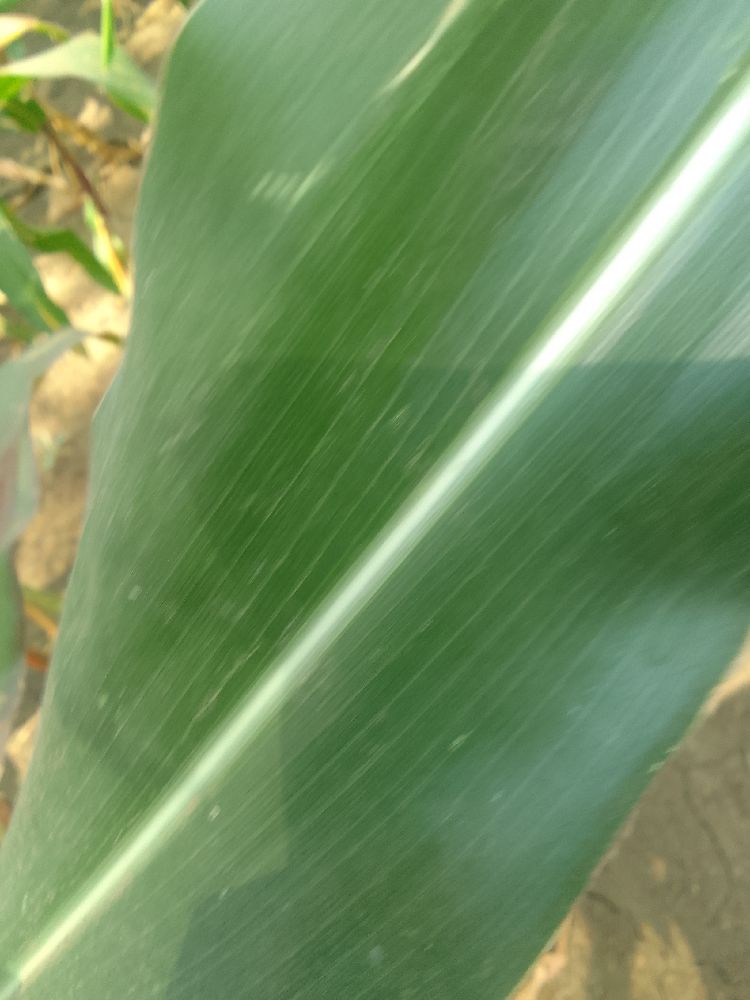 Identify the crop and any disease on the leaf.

maize, healthy
